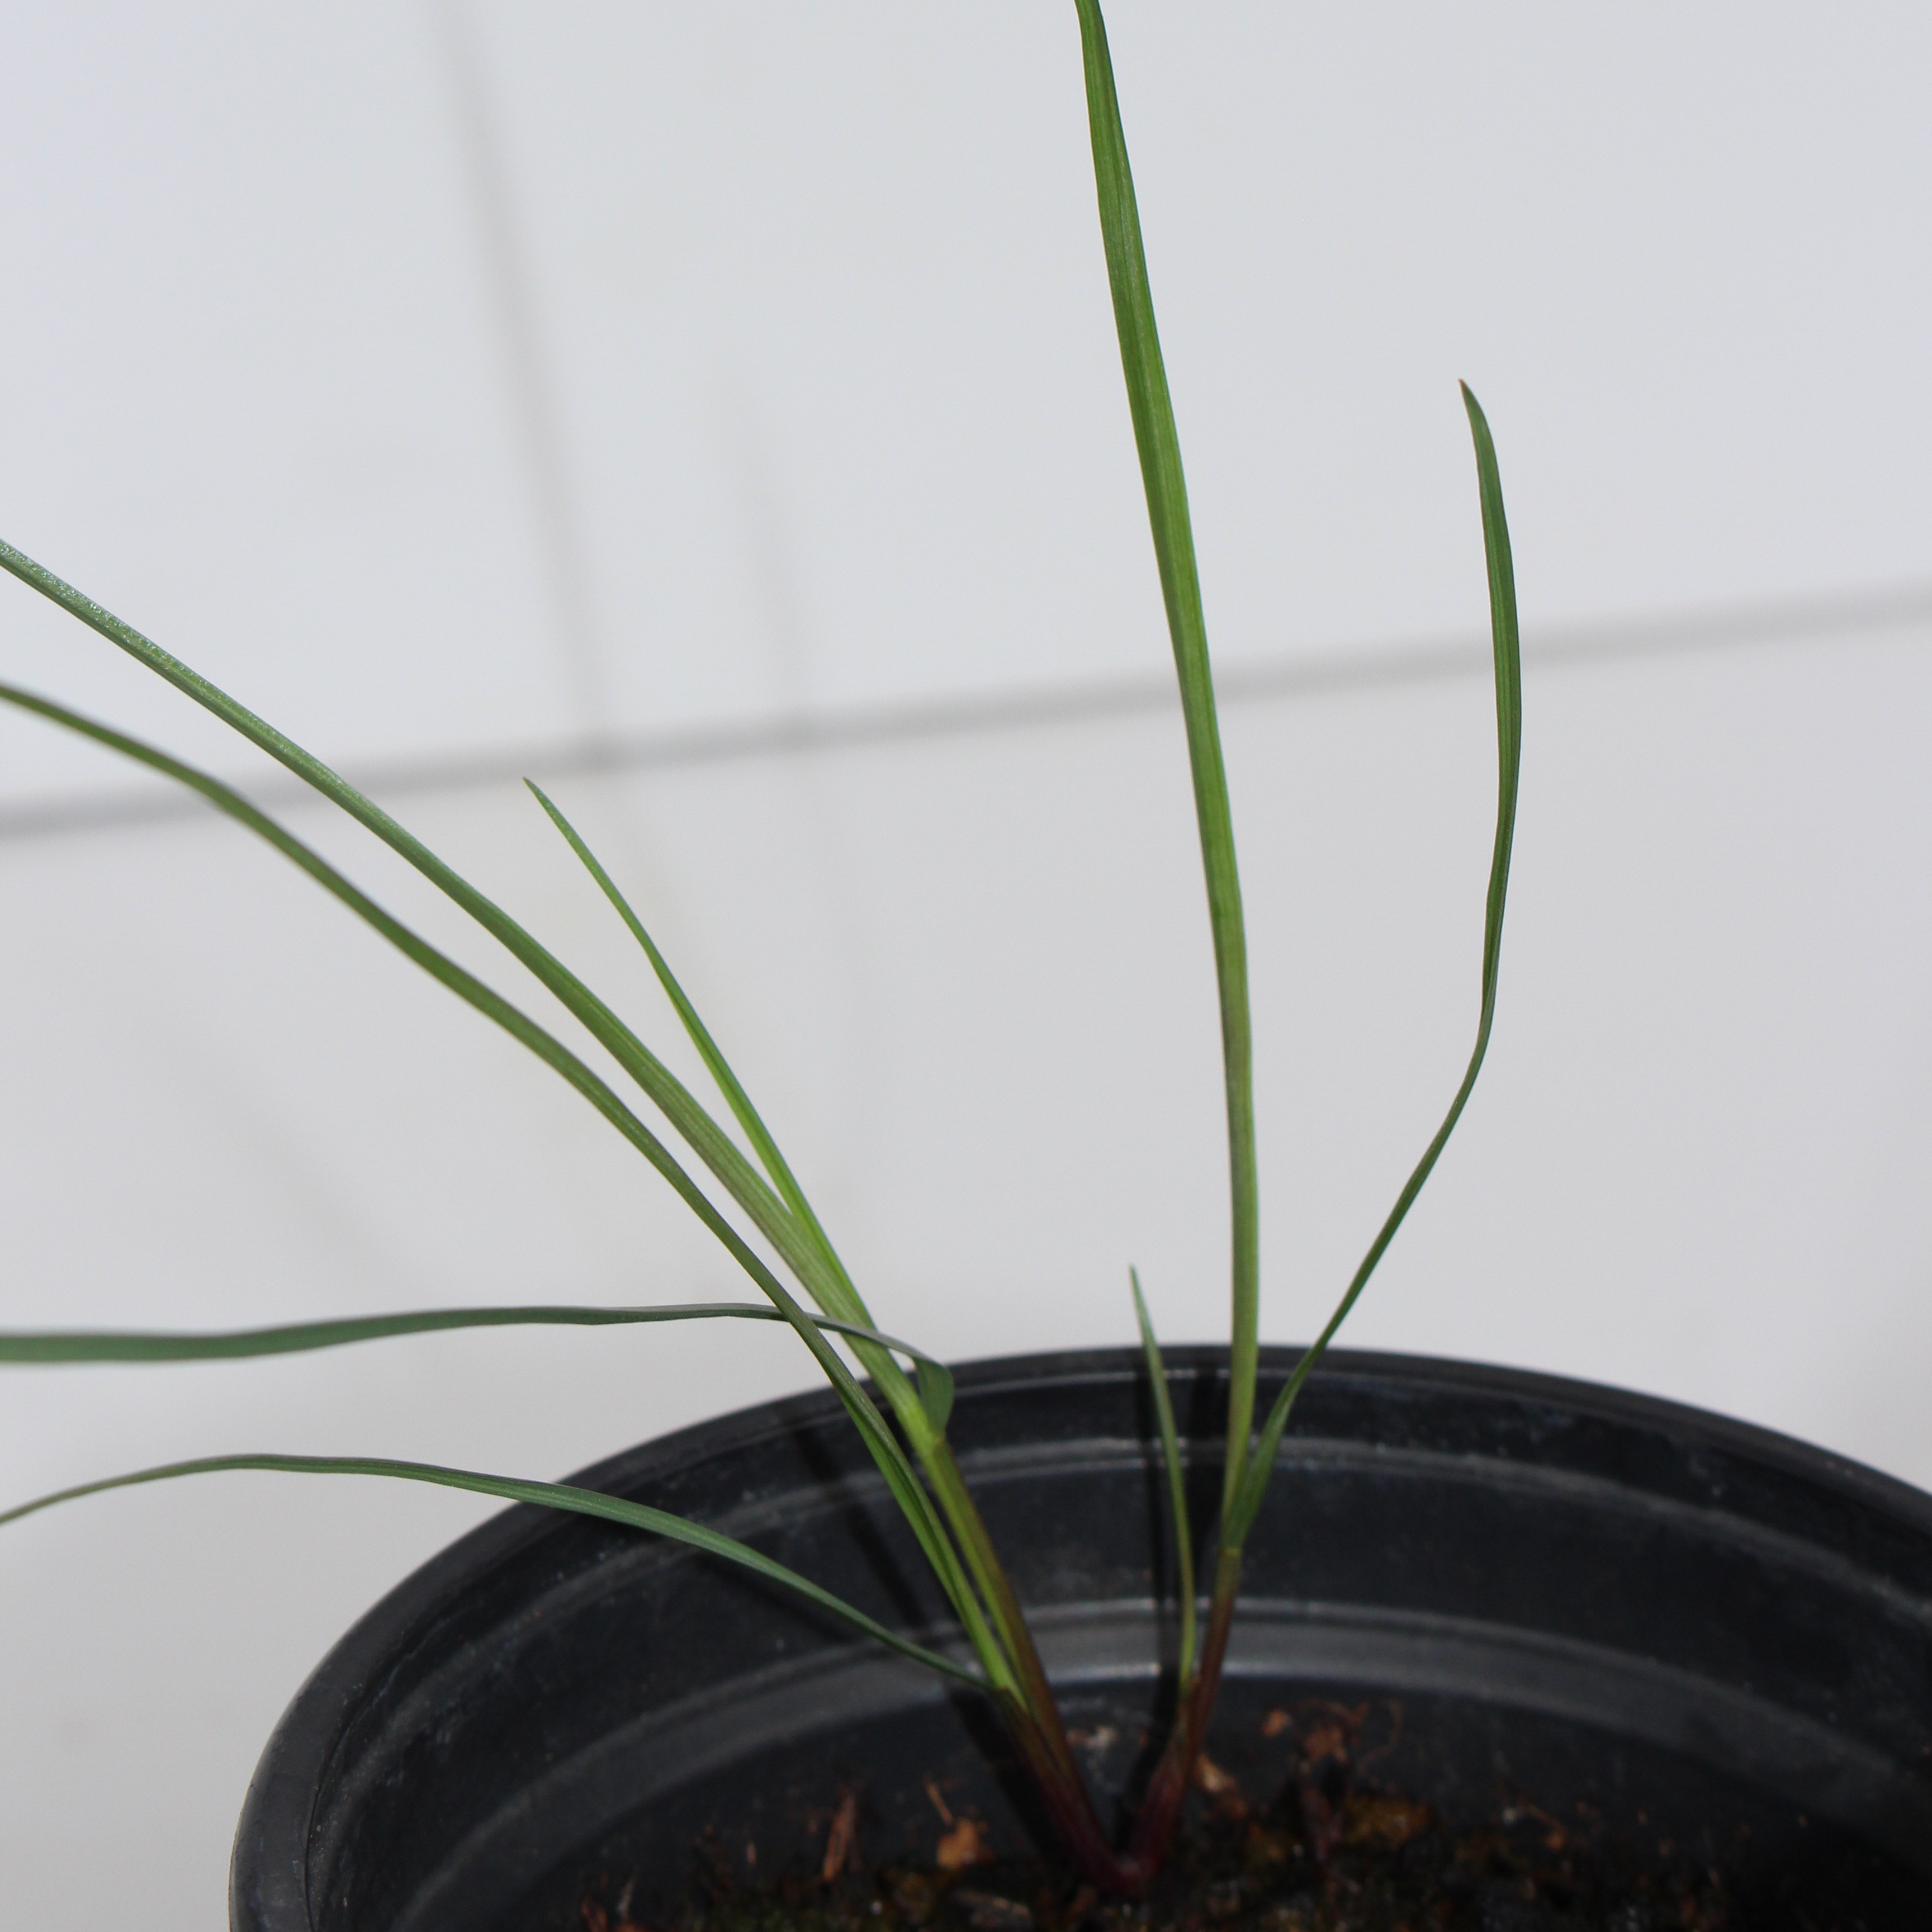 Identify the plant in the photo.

Lolium multiflorum
